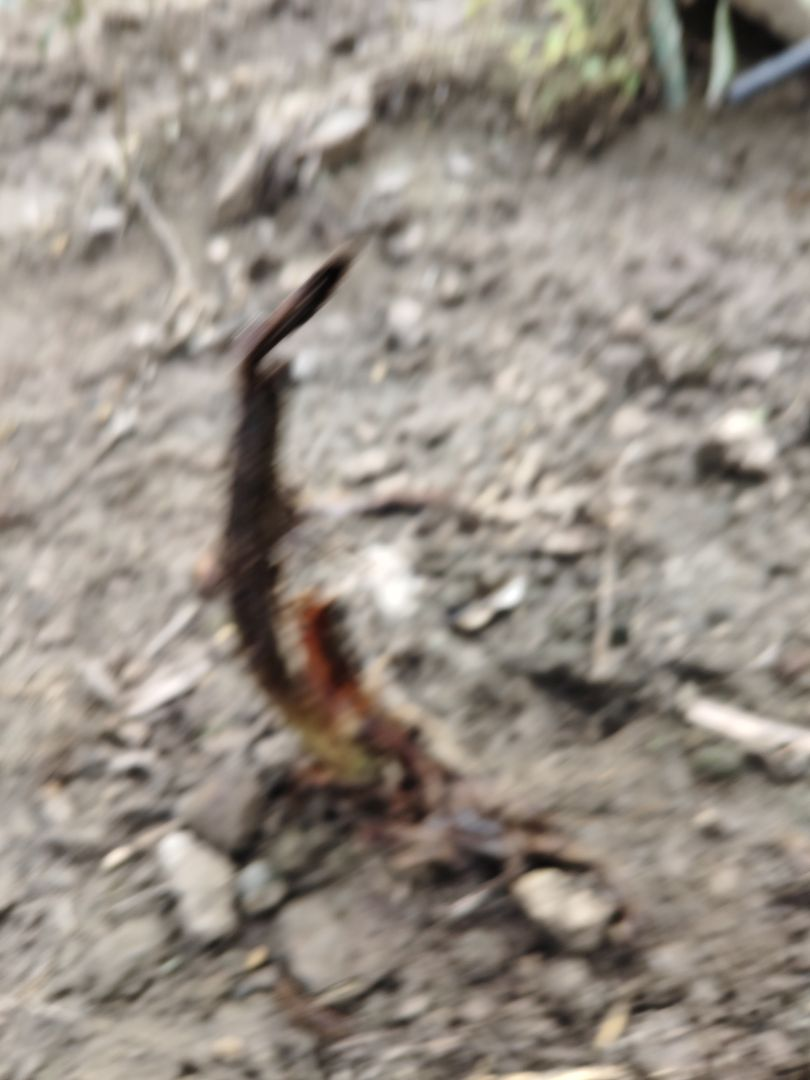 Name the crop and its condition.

taro, root rot
